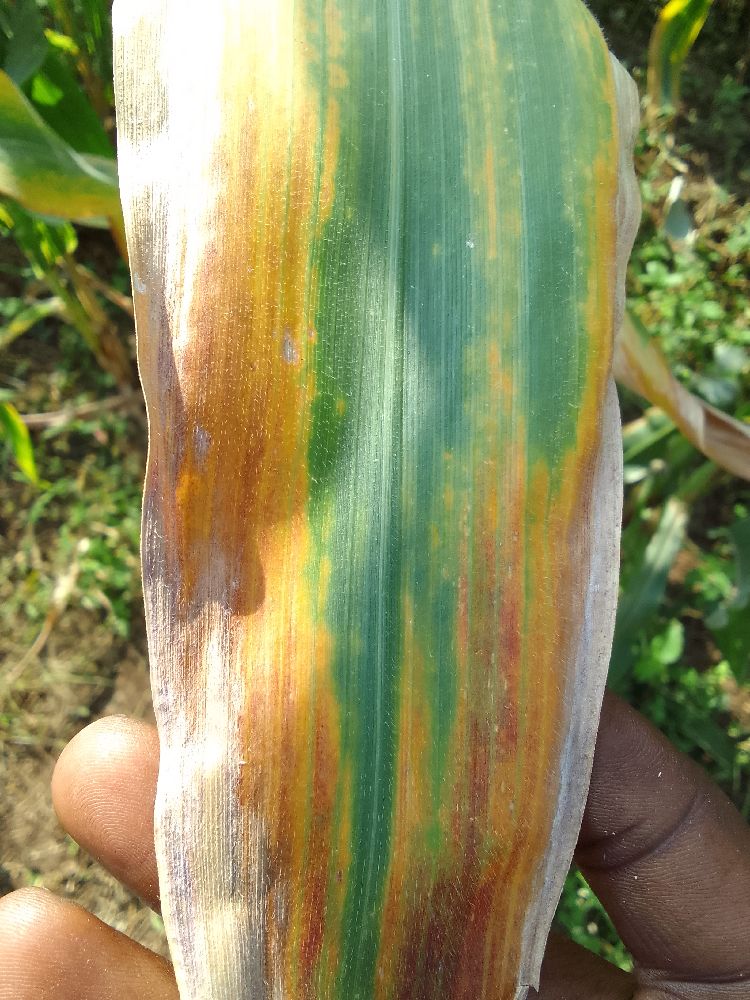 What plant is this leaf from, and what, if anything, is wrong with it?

maize, maize lethal necrosis
